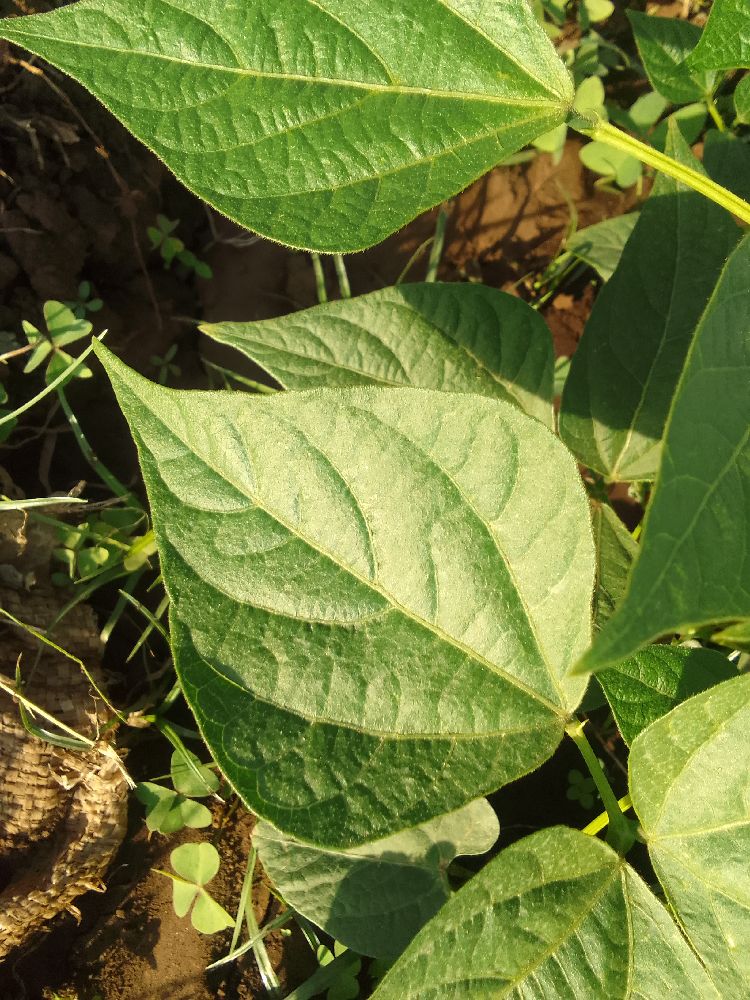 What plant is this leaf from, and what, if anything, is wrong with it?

common bean, healthy
